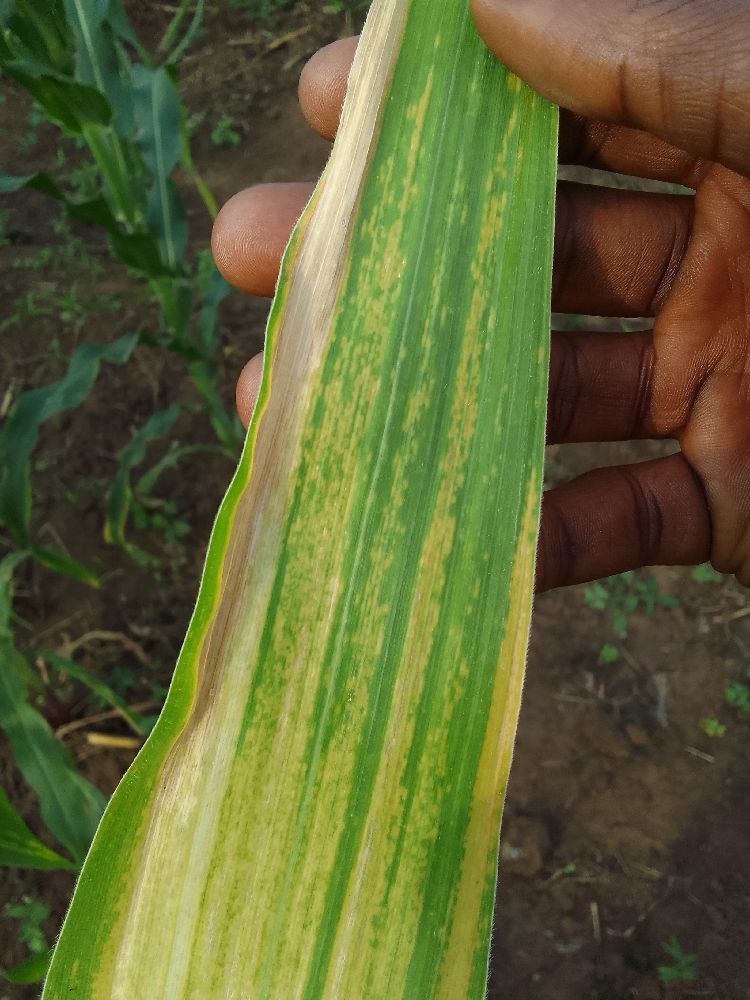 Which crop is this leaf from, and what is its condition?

maize, maize lethal necrosis
